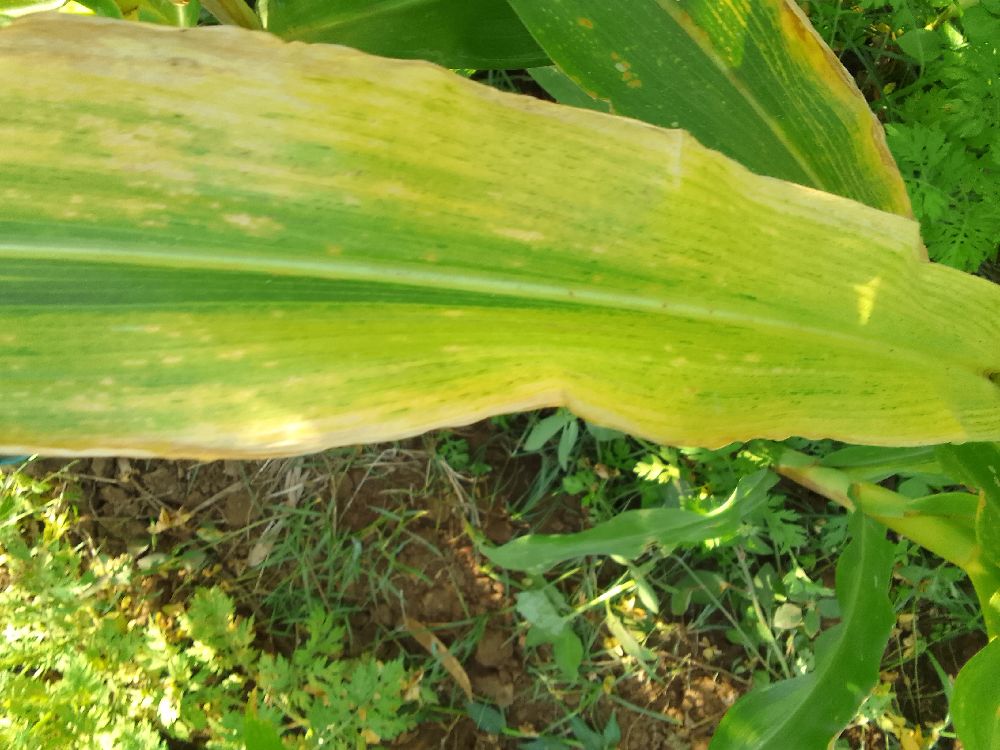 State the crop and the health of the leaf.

maize, maize lethal necrosis
